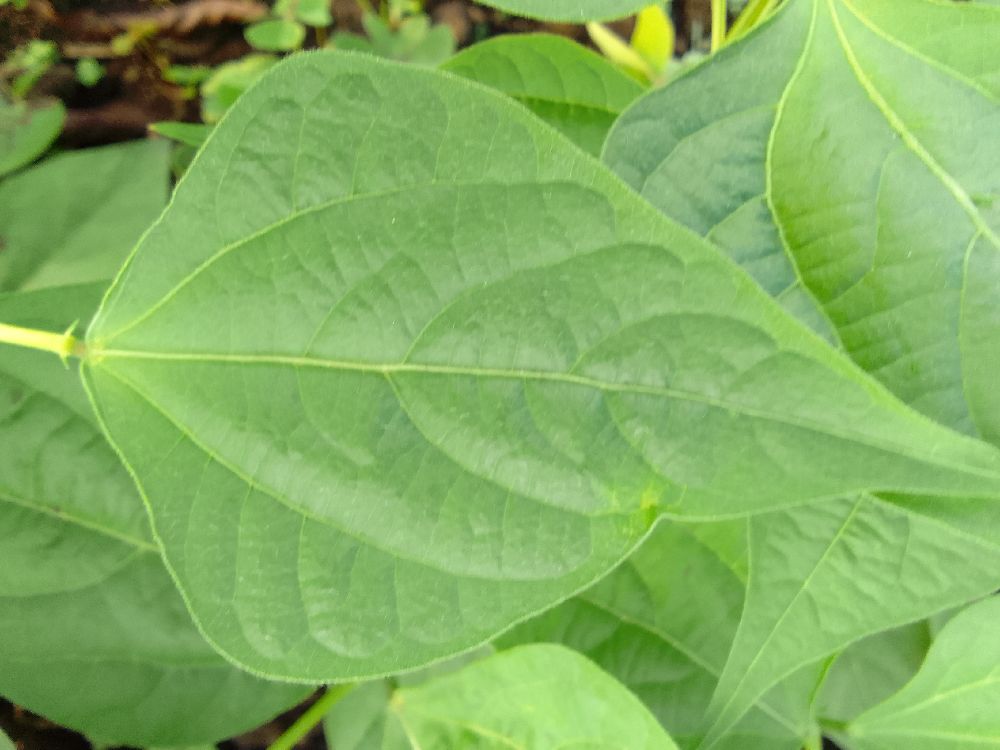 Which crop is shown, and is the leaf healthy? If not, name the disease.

common bean, healthy
